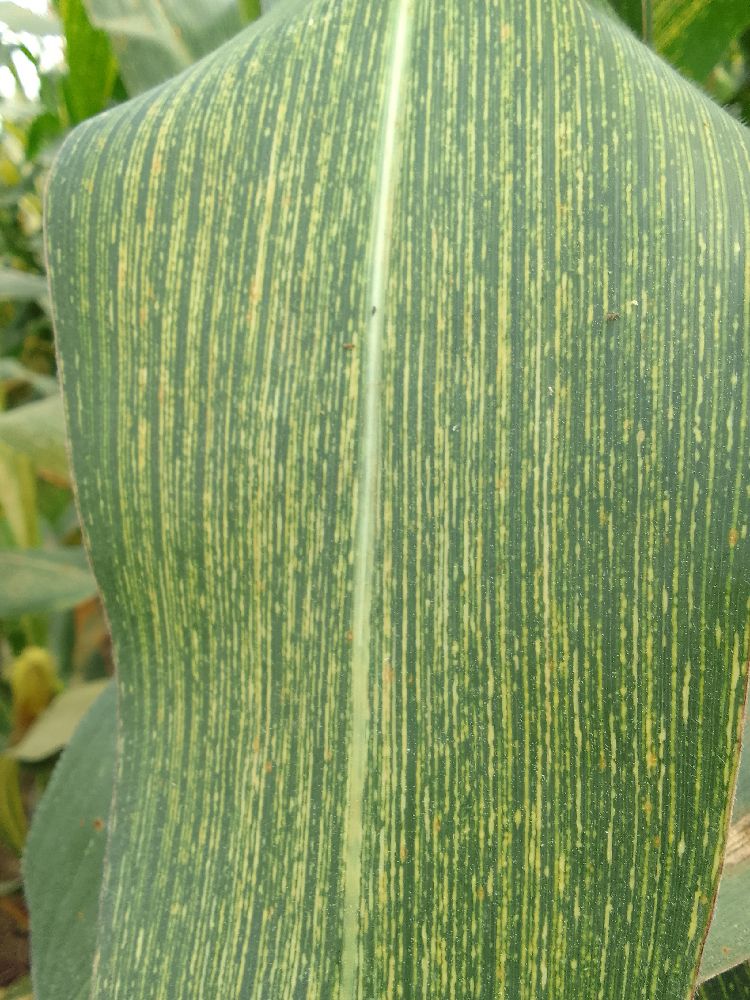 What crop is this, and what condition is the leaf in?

maize, maize streak virus
